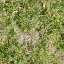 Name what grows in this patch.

unstructured weed
